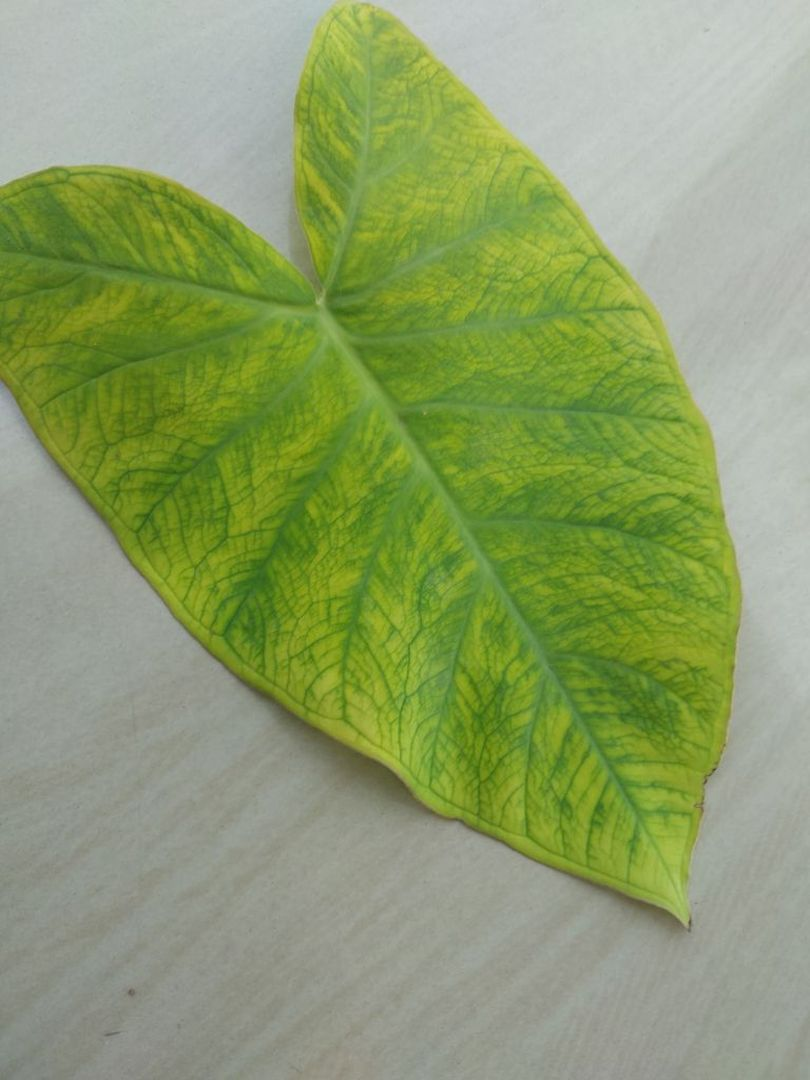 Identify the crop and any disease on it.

taro, mosaic
